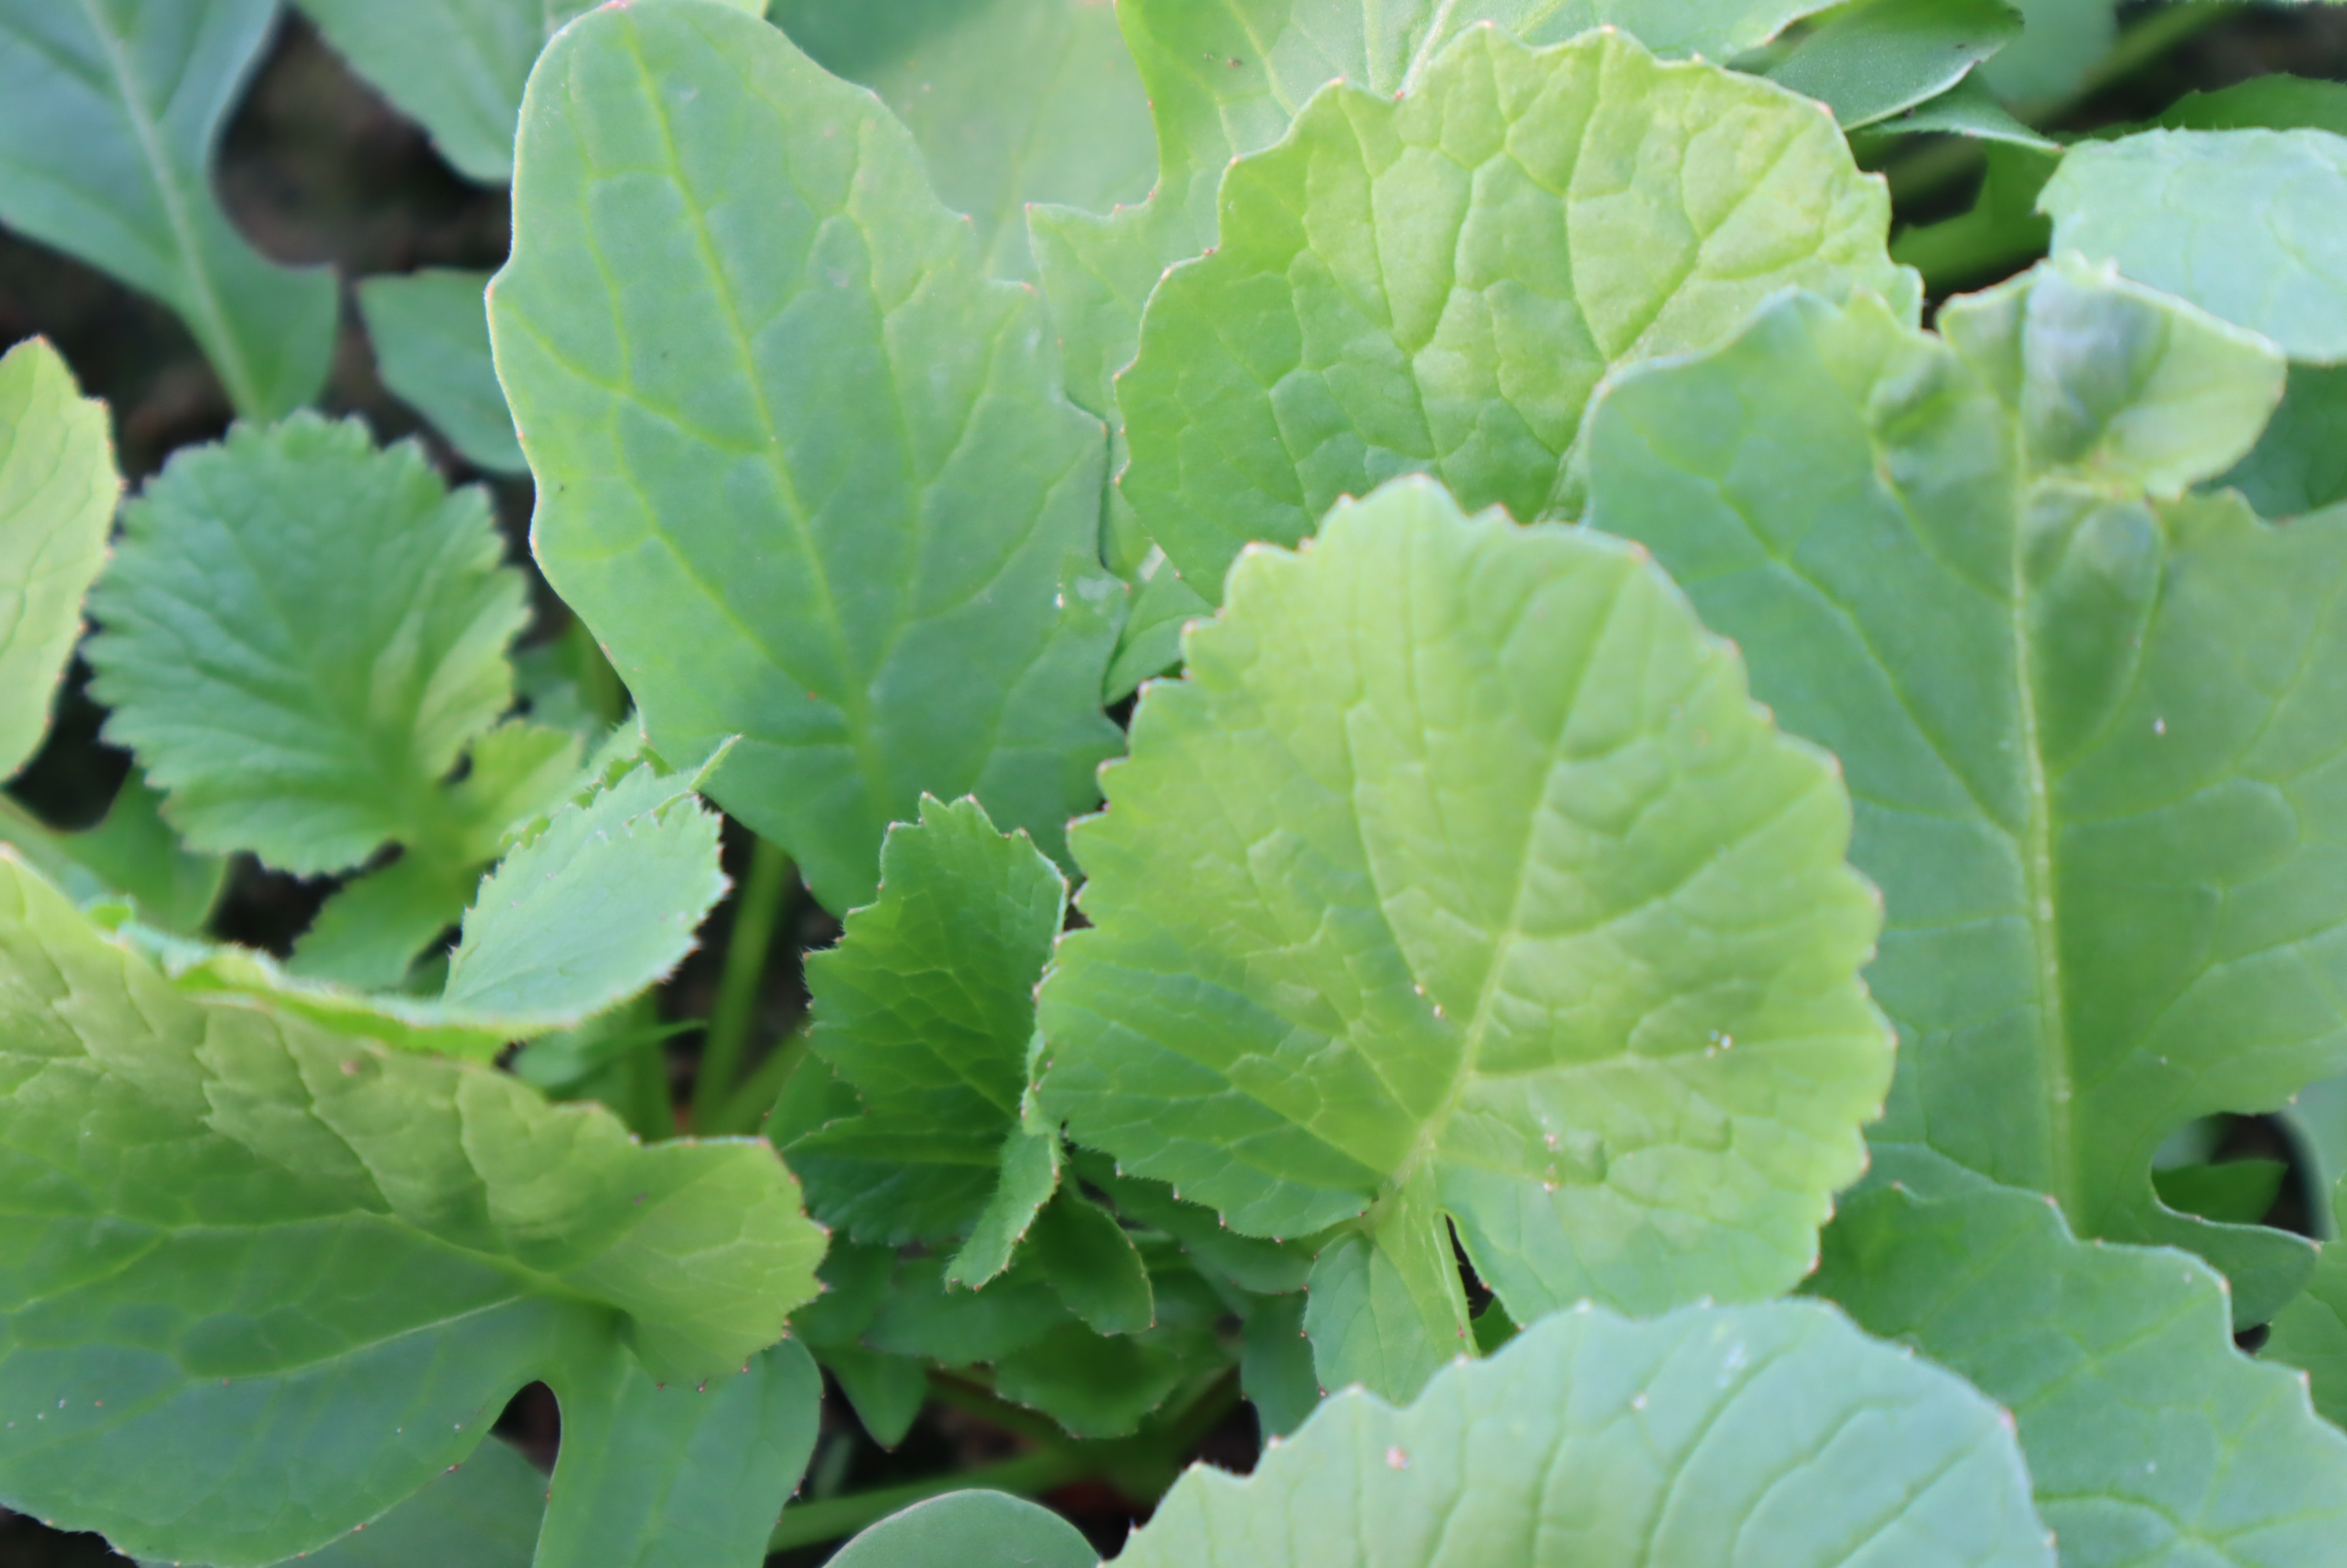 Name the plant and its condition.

radish, healthy
